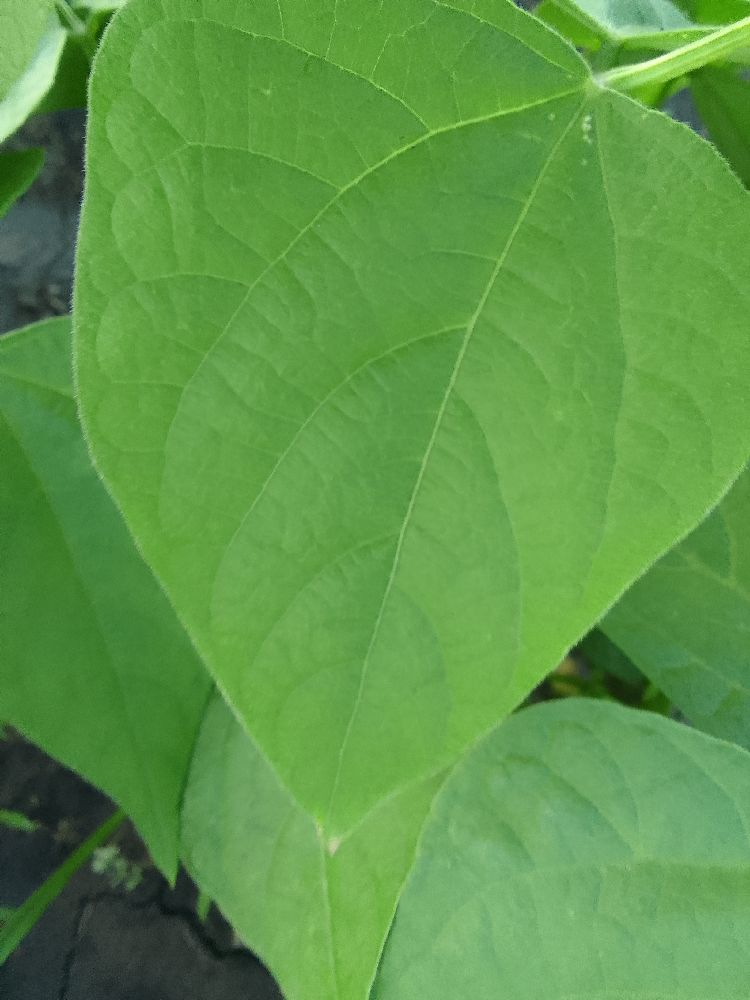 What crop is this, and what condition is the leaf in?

common bean, healthy
